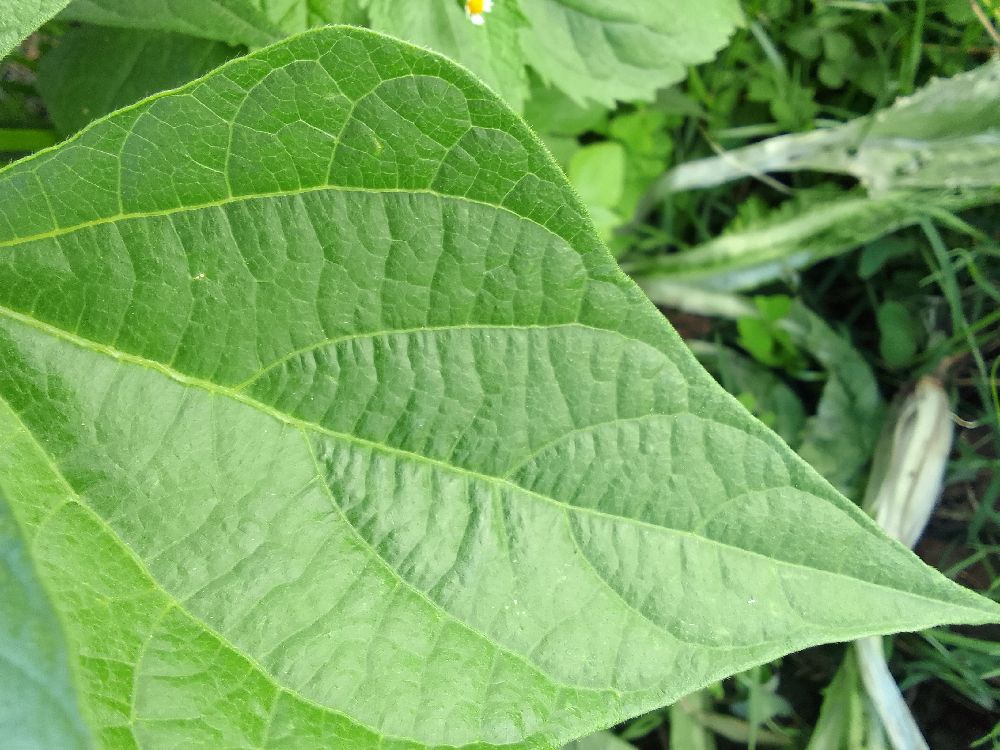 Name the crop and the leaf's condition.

common bean, healthy
